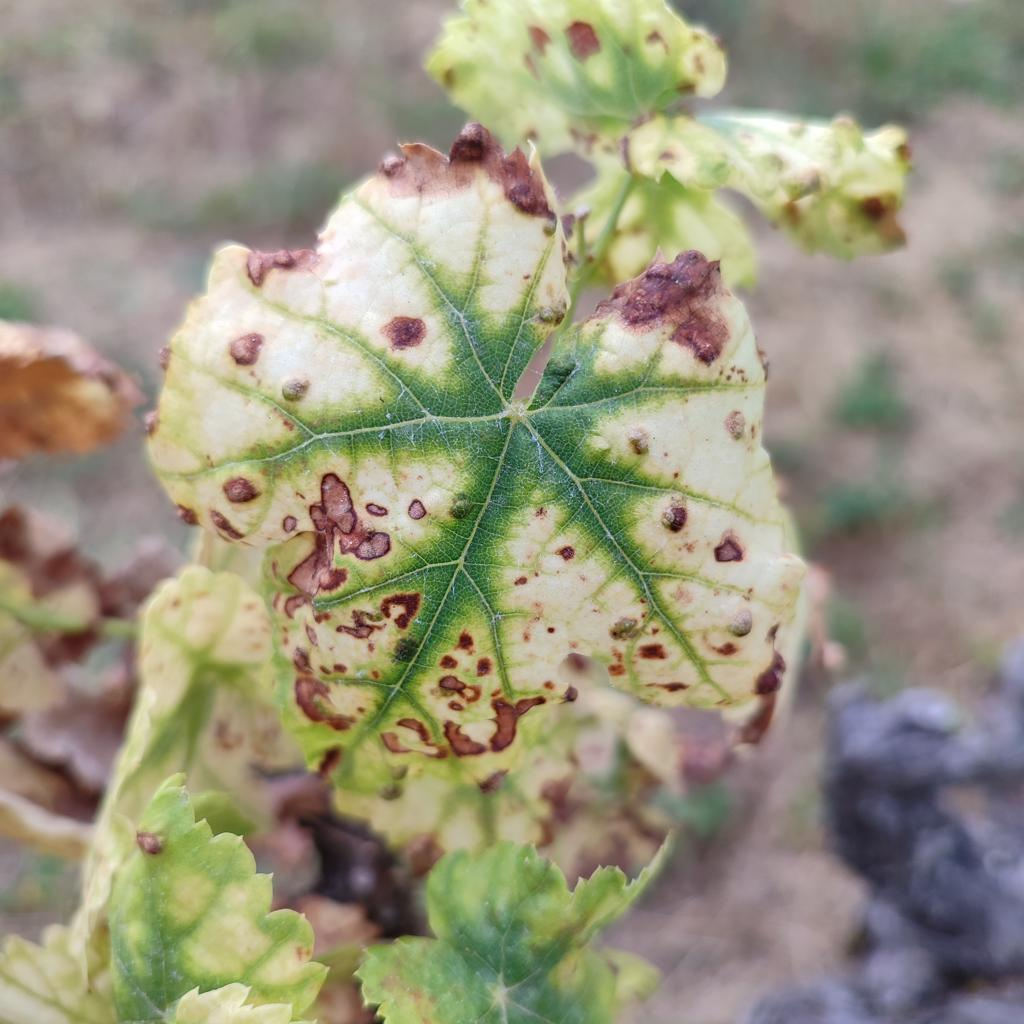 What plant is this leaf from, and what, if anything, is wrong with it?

grapevine, esca complex
